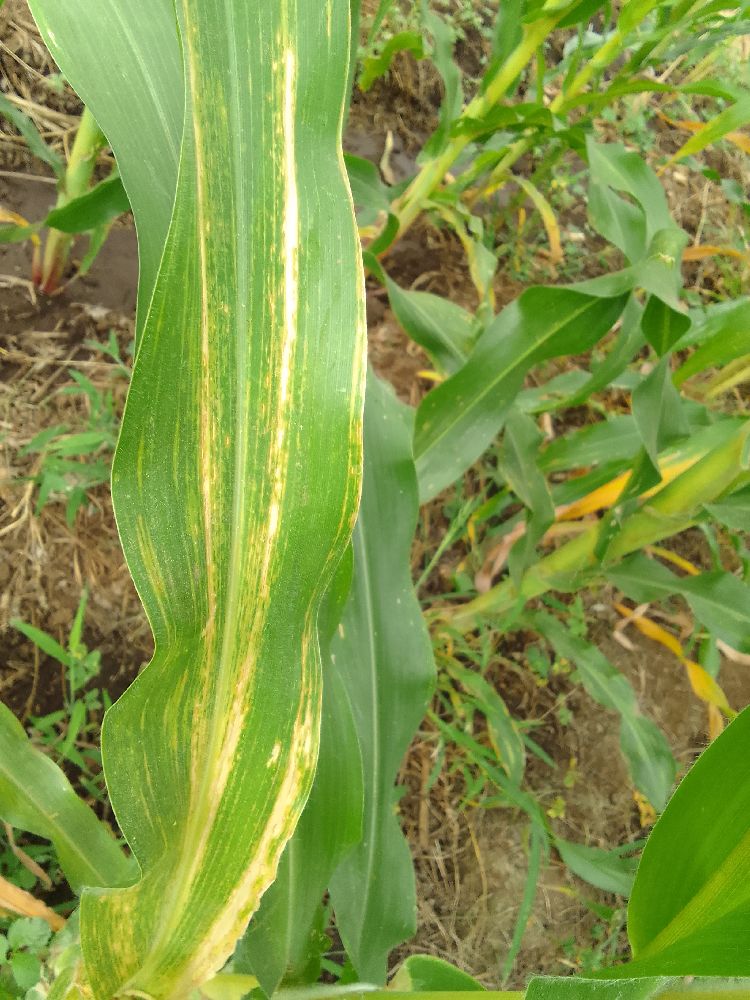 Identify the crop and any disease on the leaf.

maize, maize lethal necrosis
